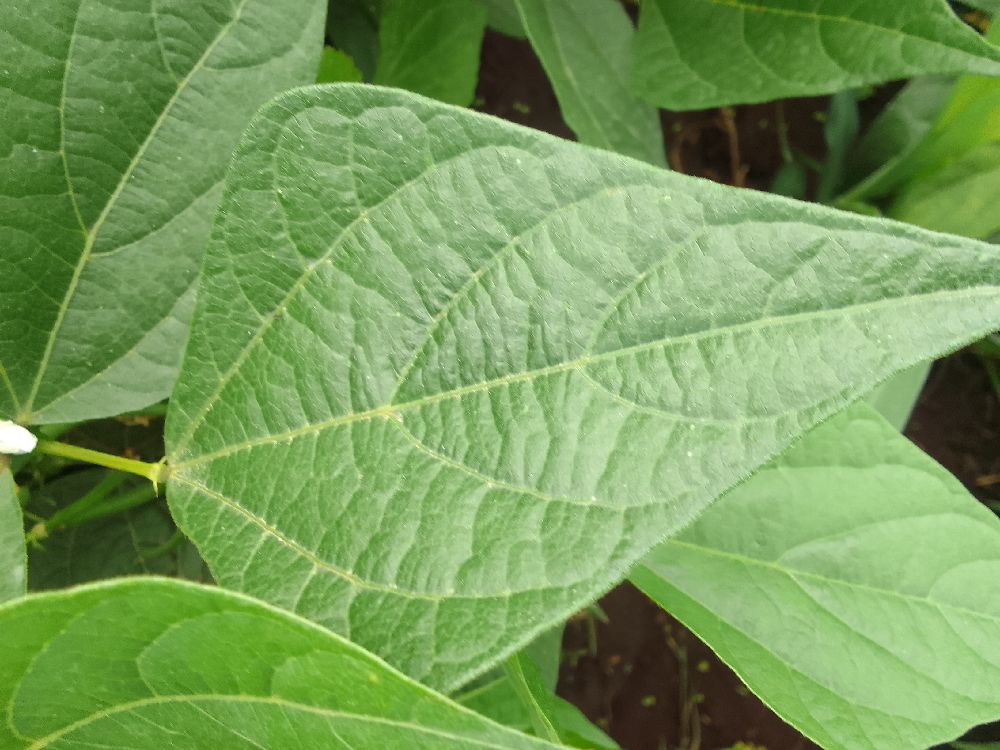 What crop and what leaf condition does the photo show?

common bean, healthy
